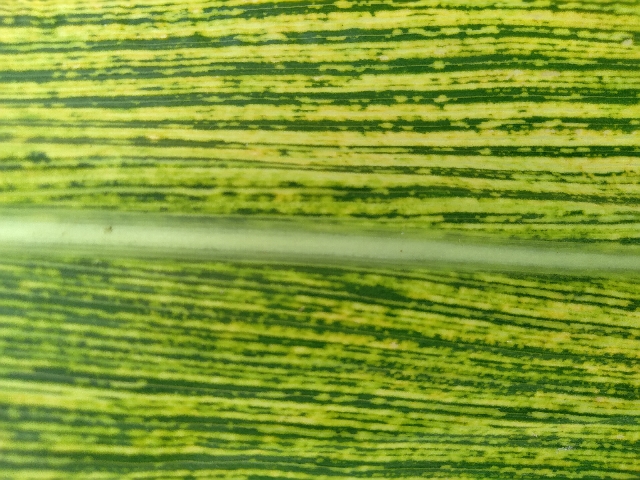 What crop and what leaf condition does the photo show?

maize, maize streak virus
